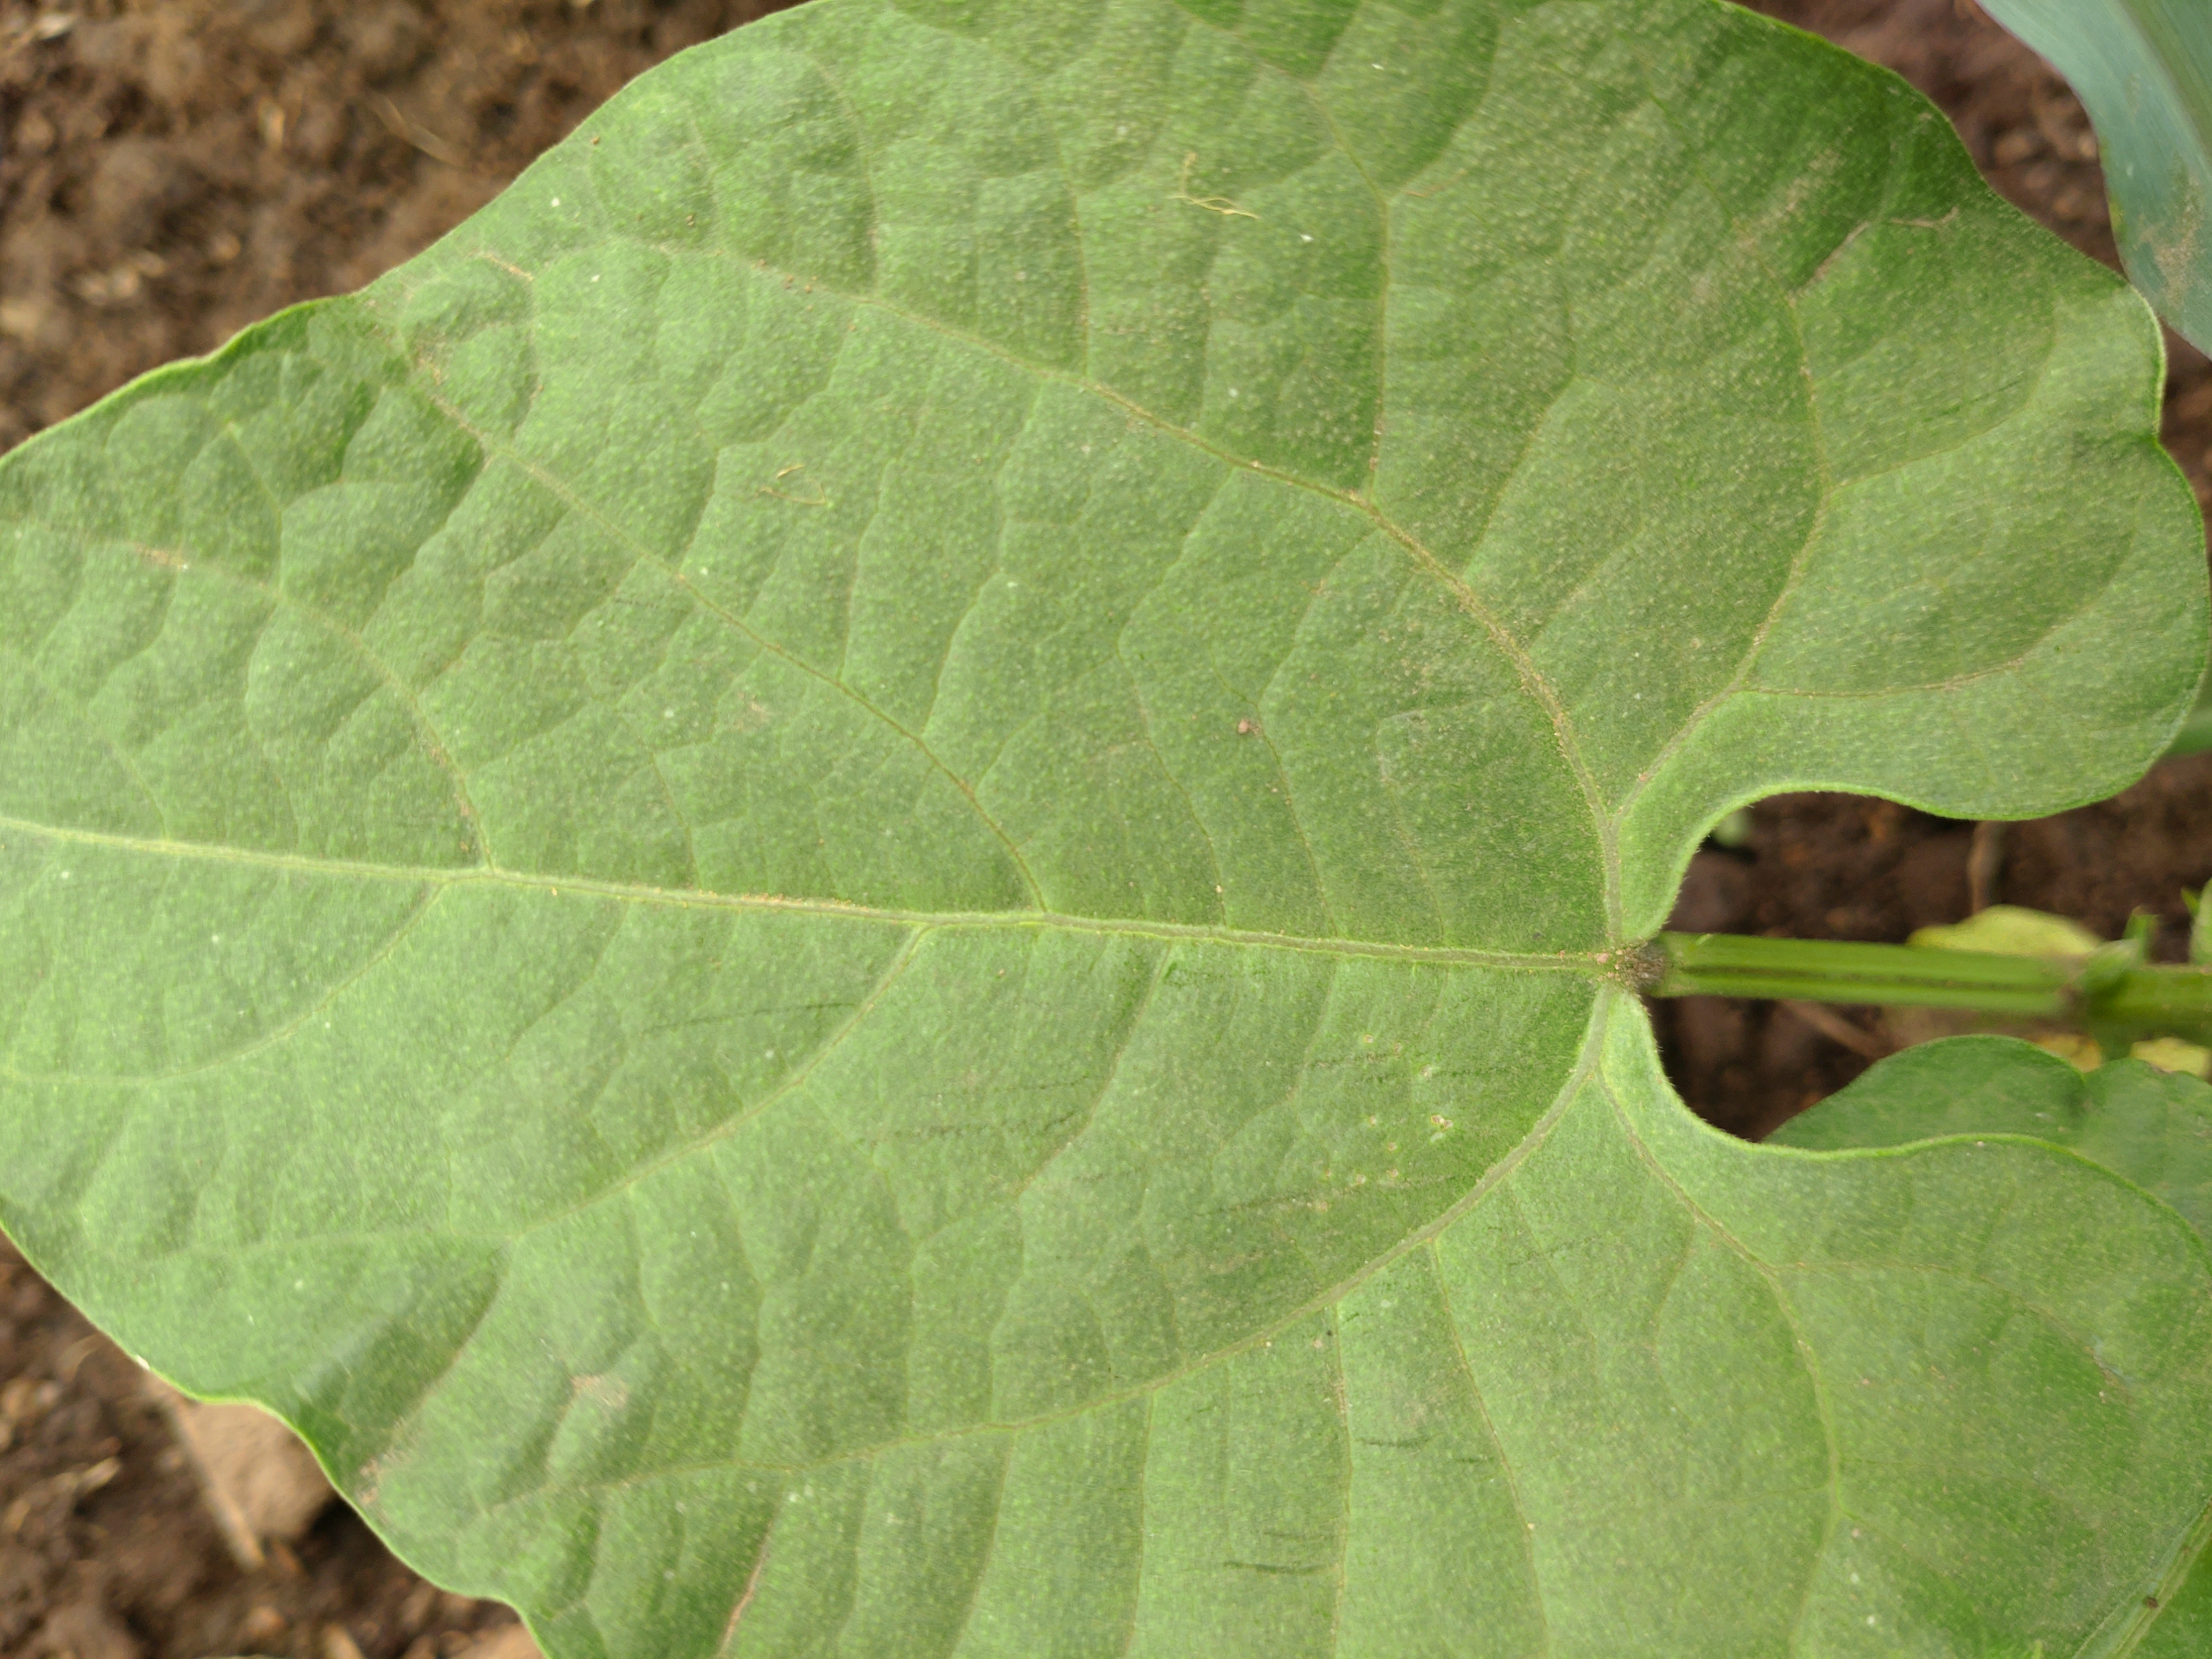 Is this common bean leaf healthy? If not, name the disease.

healthy
